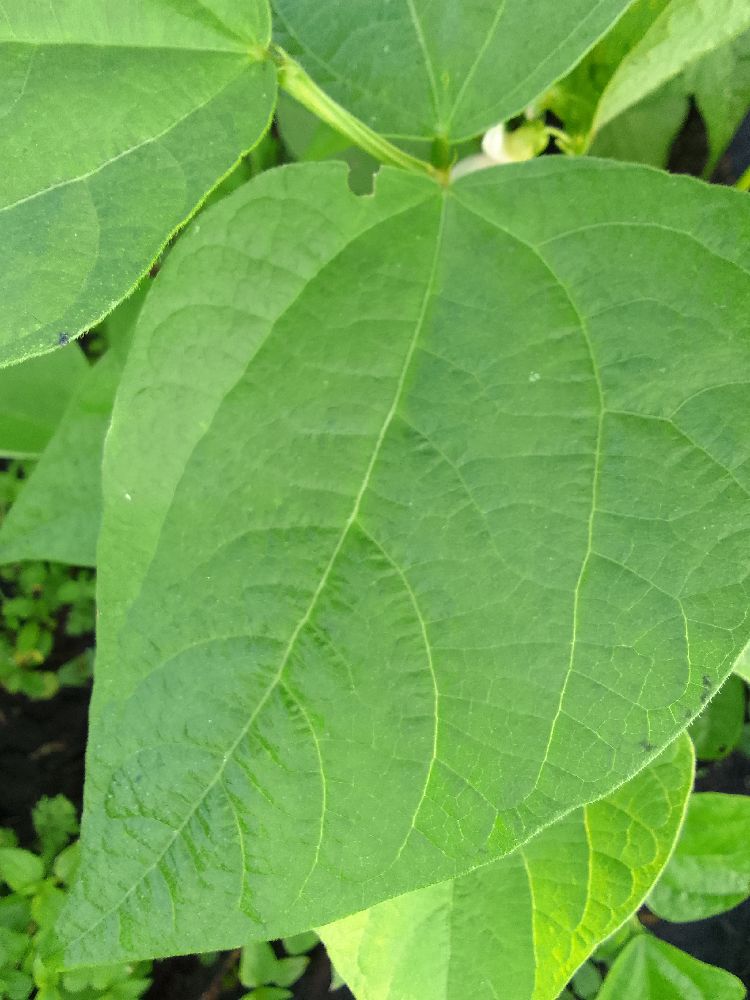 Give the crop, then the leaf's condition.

common bean, healthy
